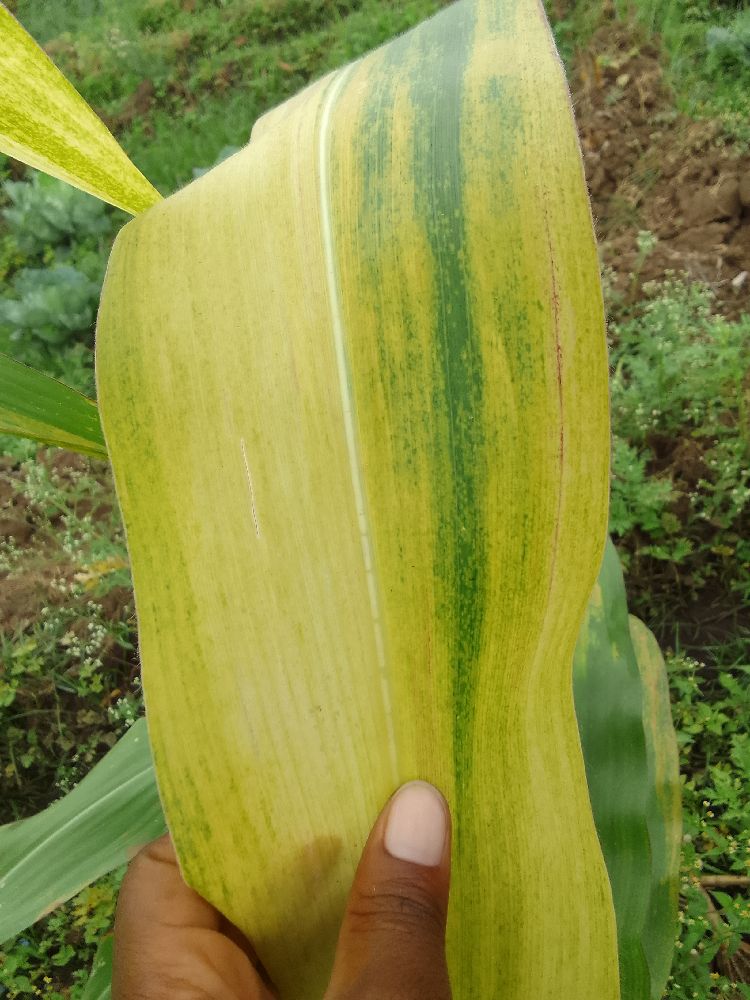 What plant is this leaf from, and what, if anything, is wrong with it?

maize, maize lethal necrosis
